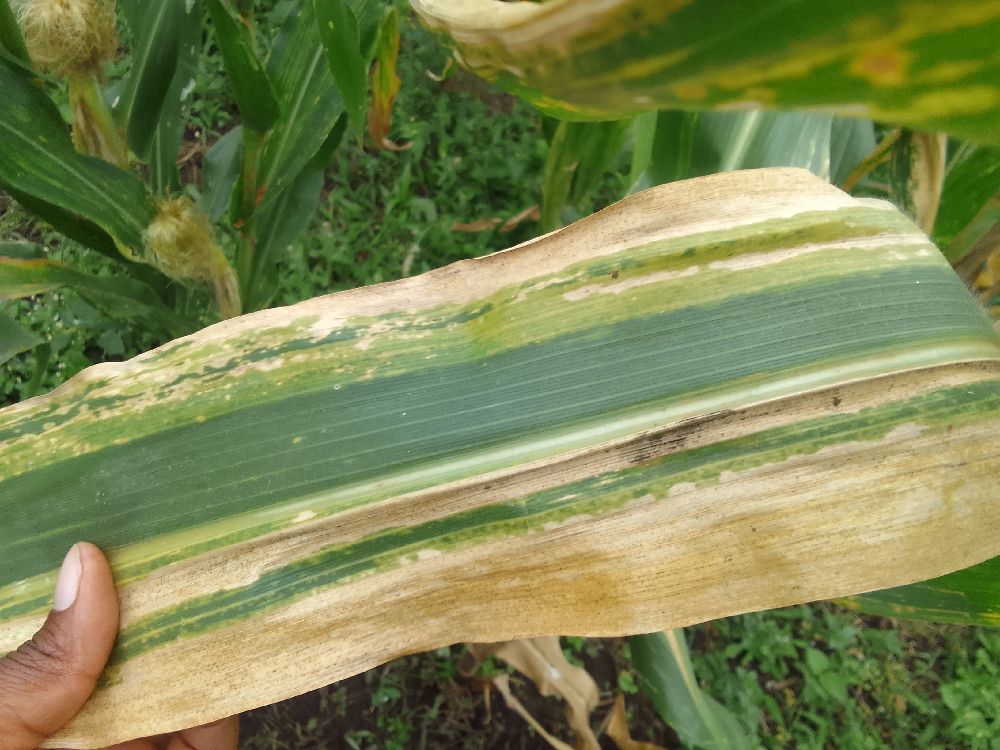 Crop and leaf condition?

maize, maize lethal necrosis
